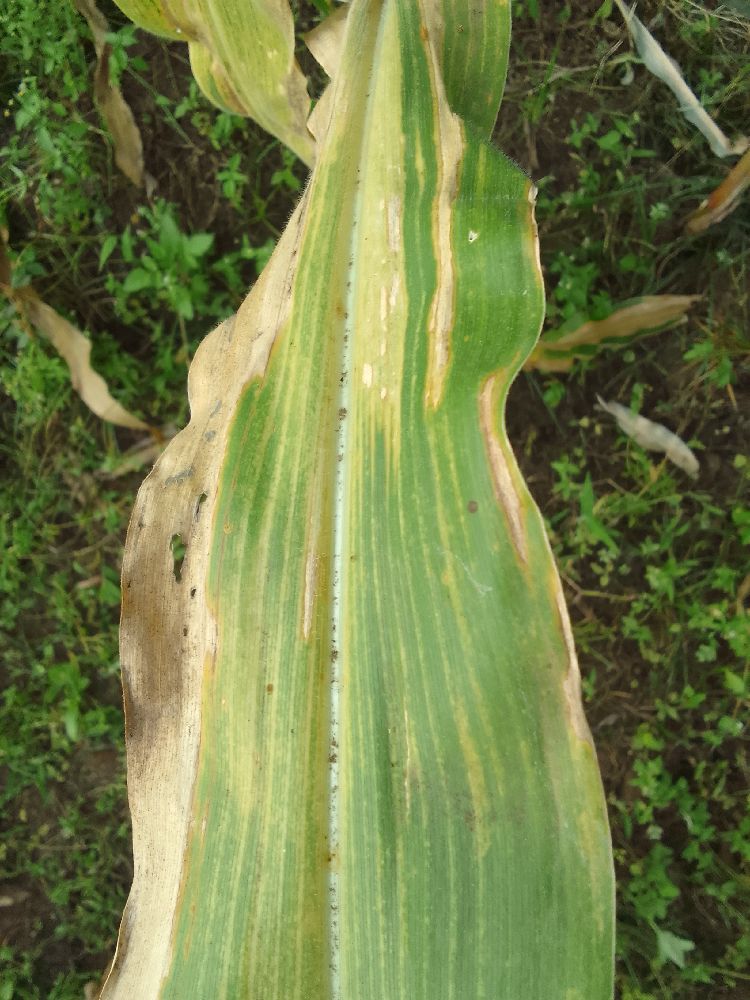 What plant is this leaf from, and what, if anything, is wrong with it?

maize, maize lethal necrosis
